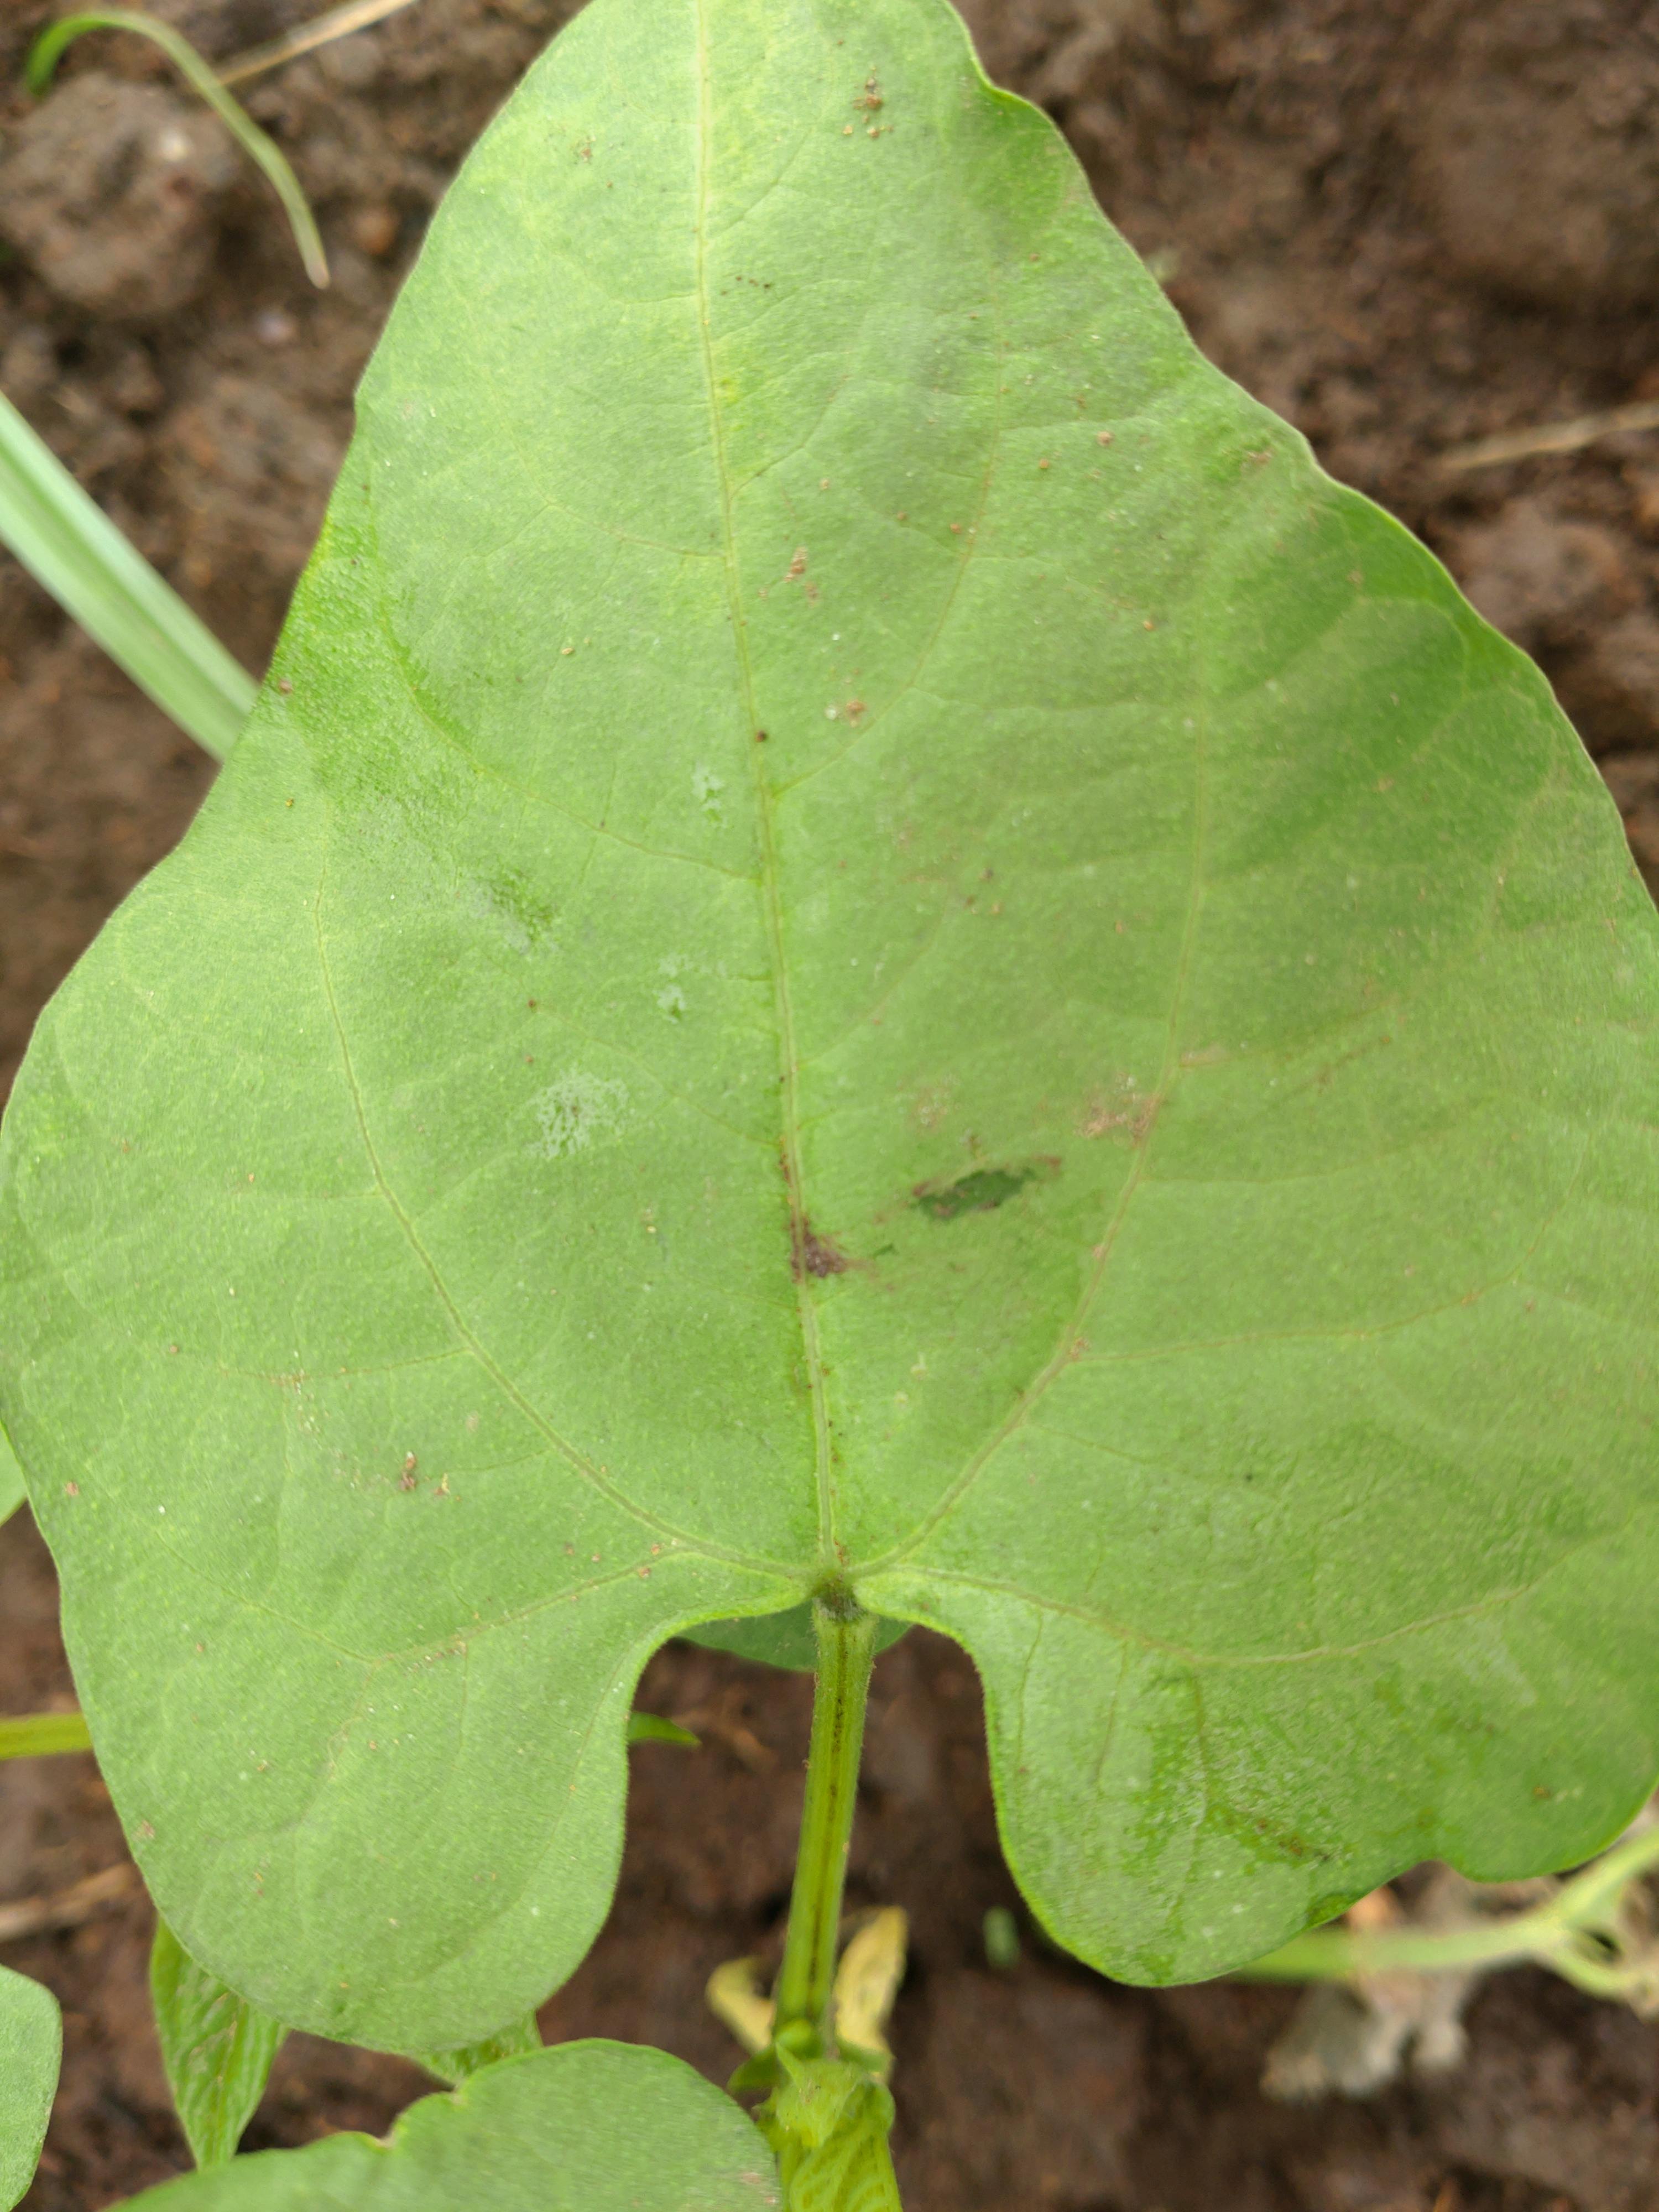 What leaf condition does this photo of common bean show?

healthy
